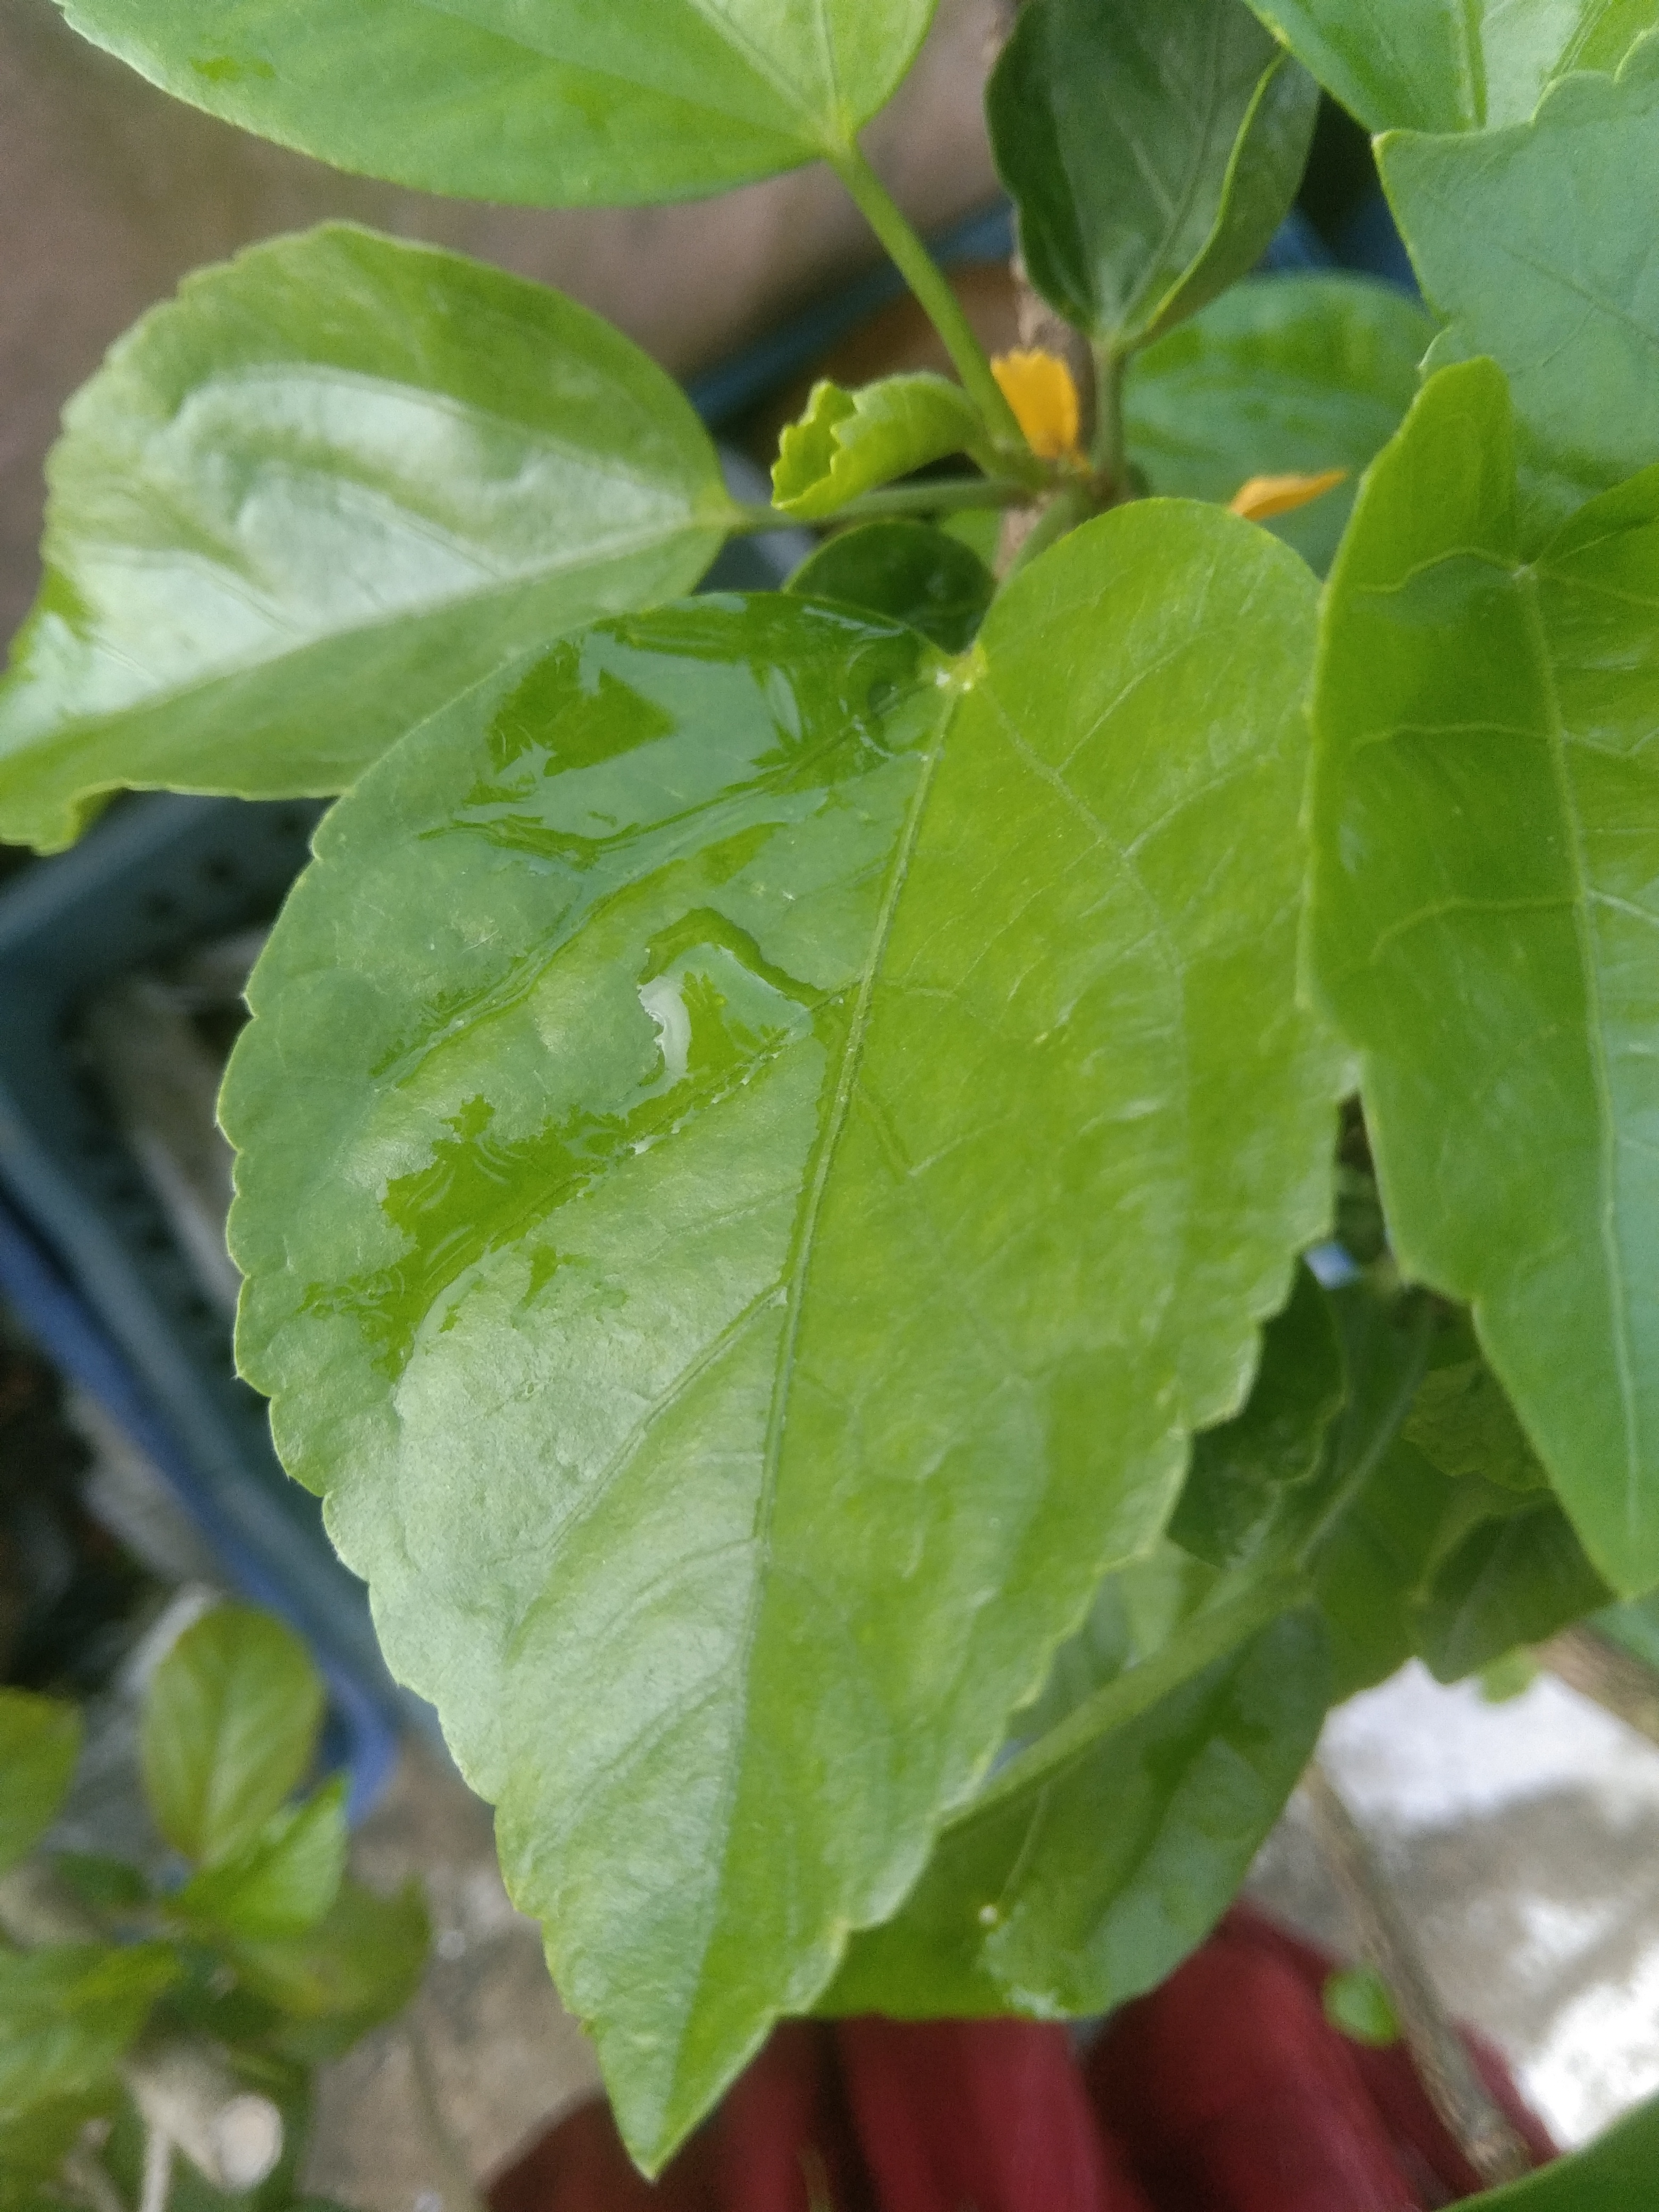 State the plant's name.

hibiscus
